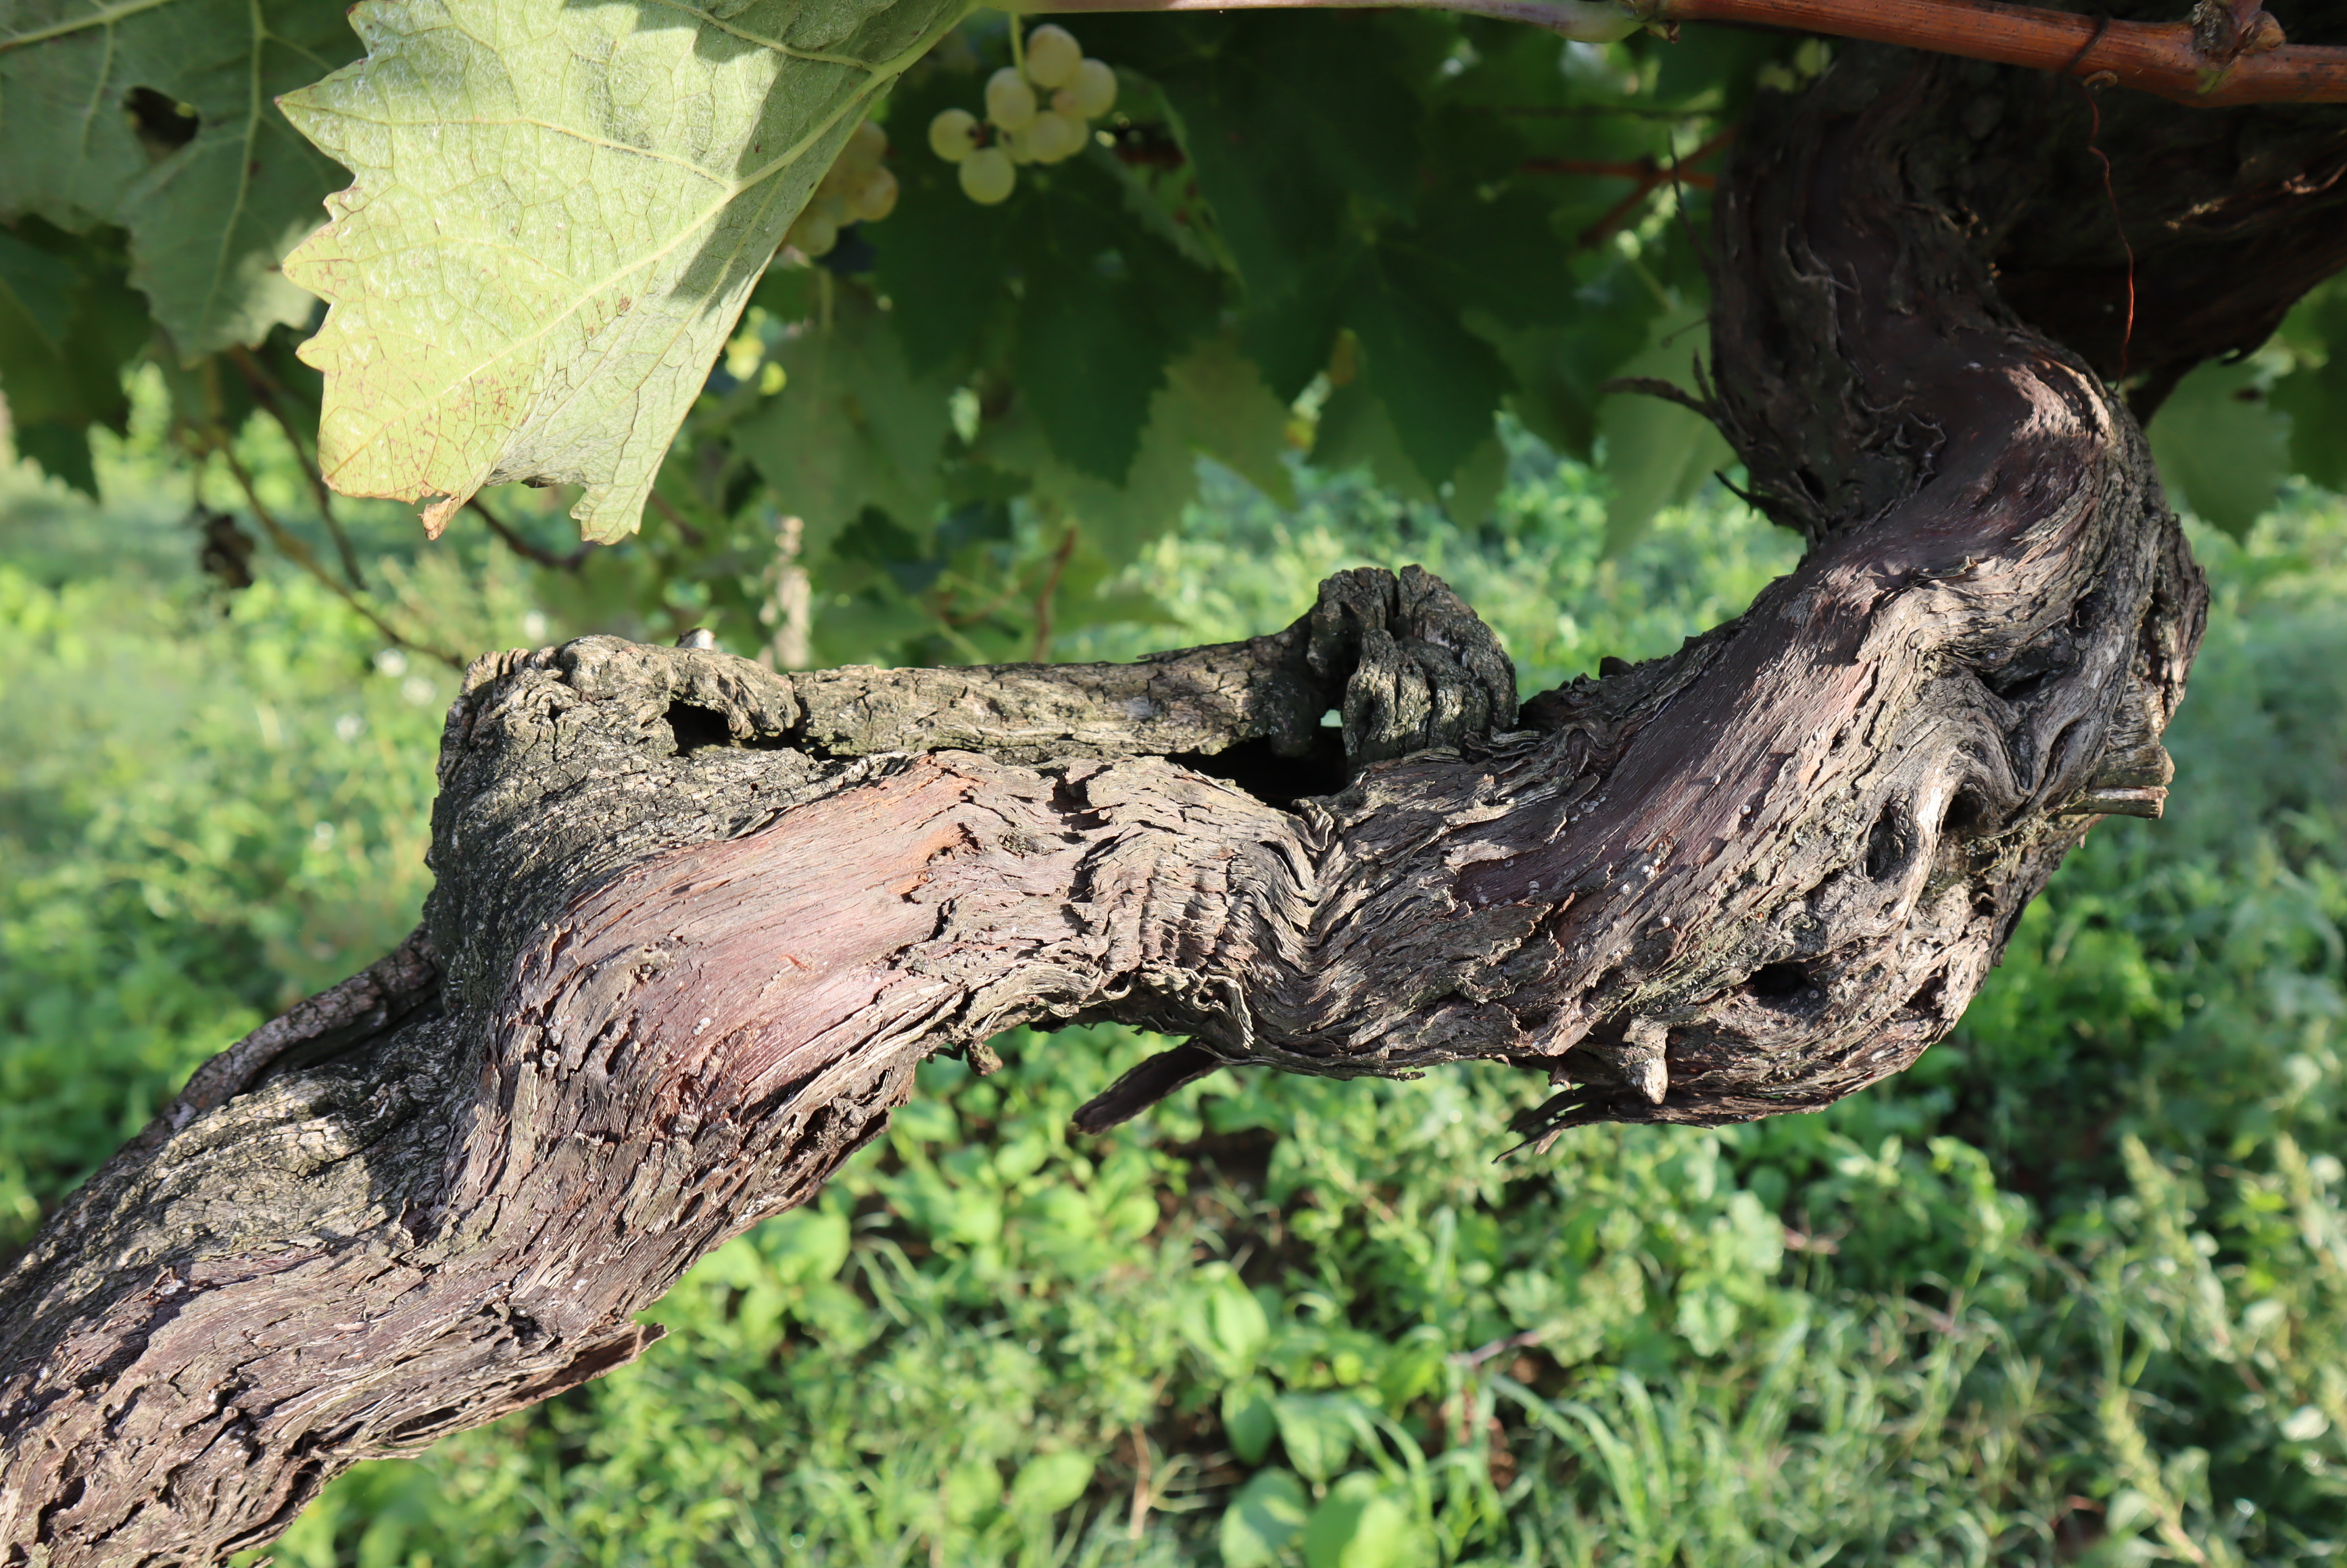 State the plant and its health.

grapevine, healthy
